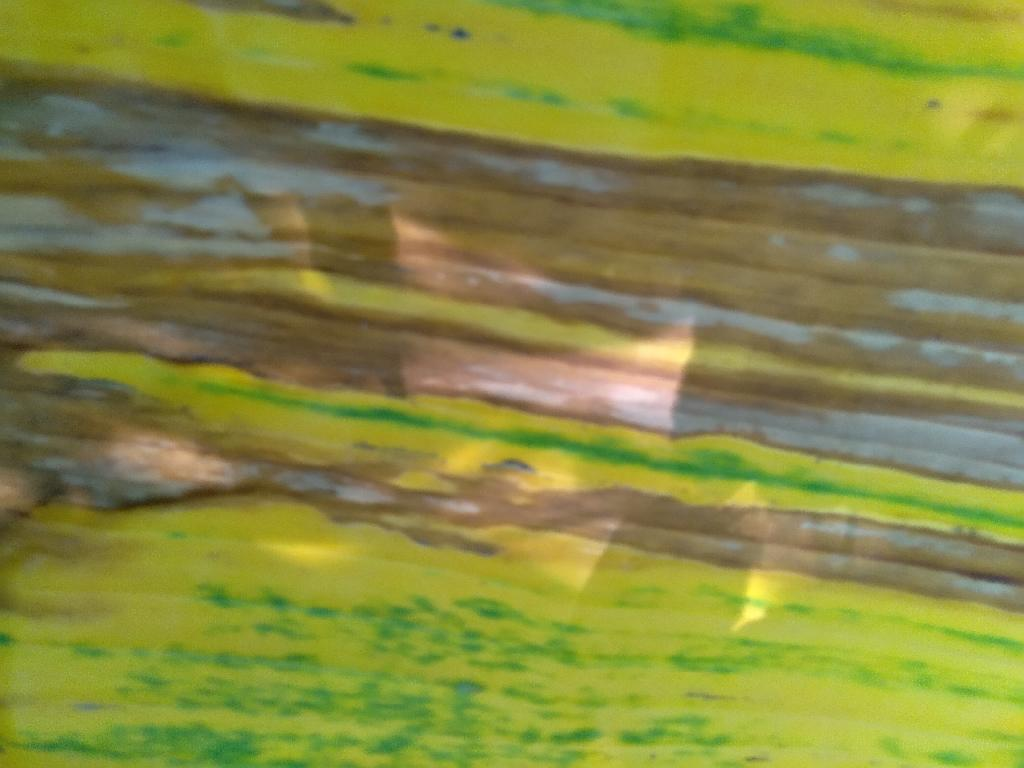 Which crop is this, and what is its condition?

banana, fusarium wilt race 1
